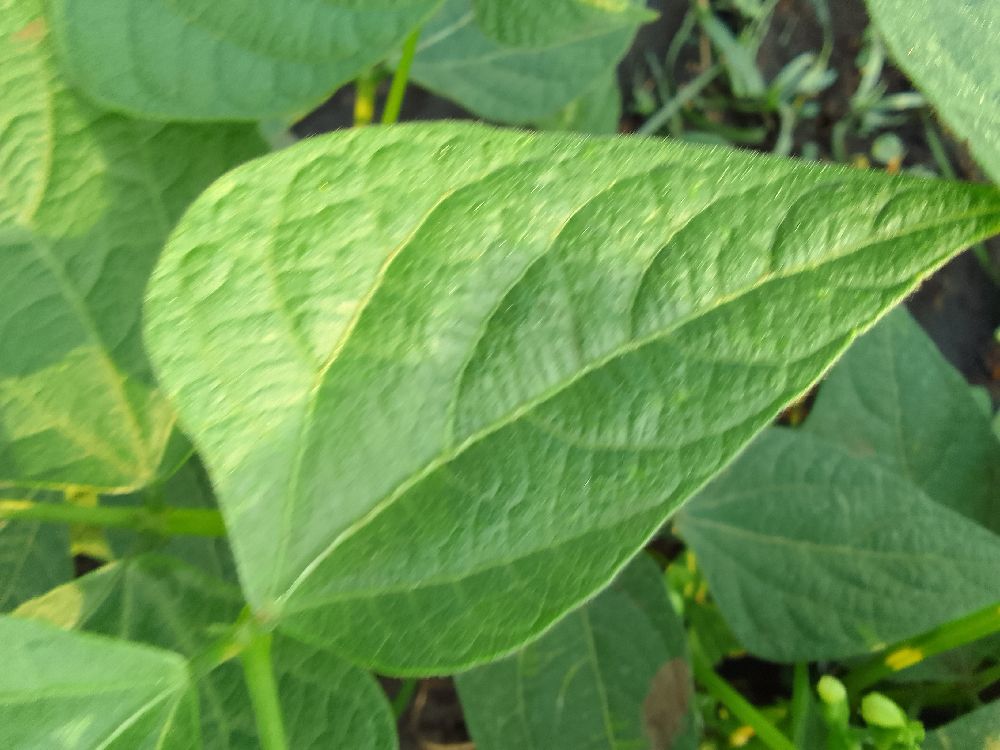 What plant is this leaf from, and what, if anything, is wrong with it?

common bean, healthy
